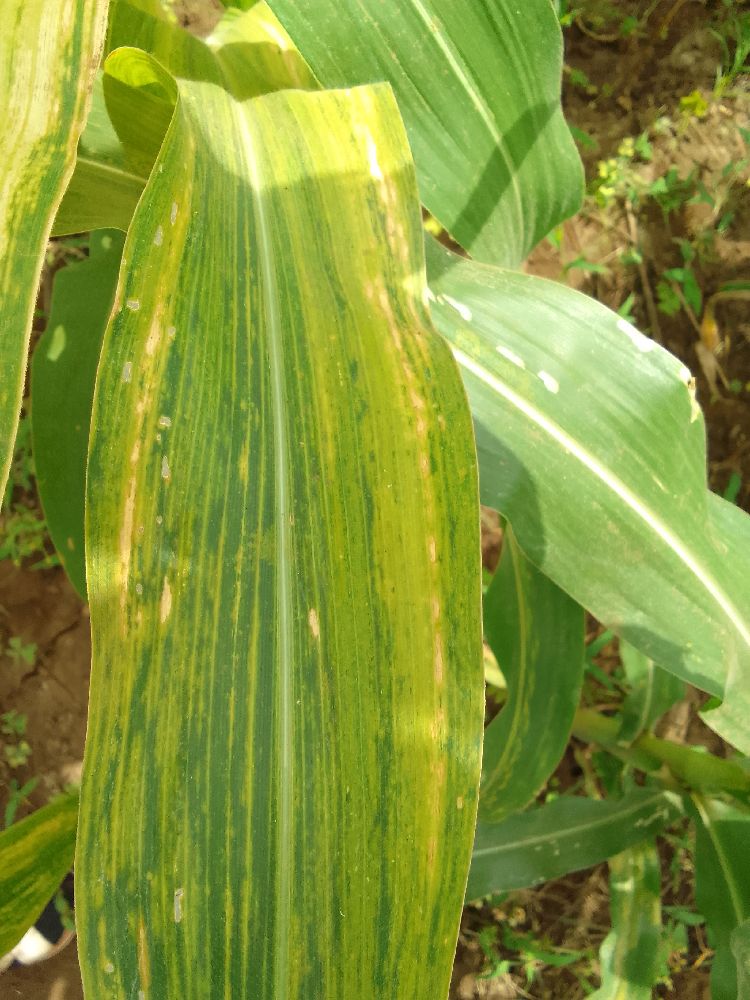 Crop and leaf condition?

maize, maize lethal necrosis
